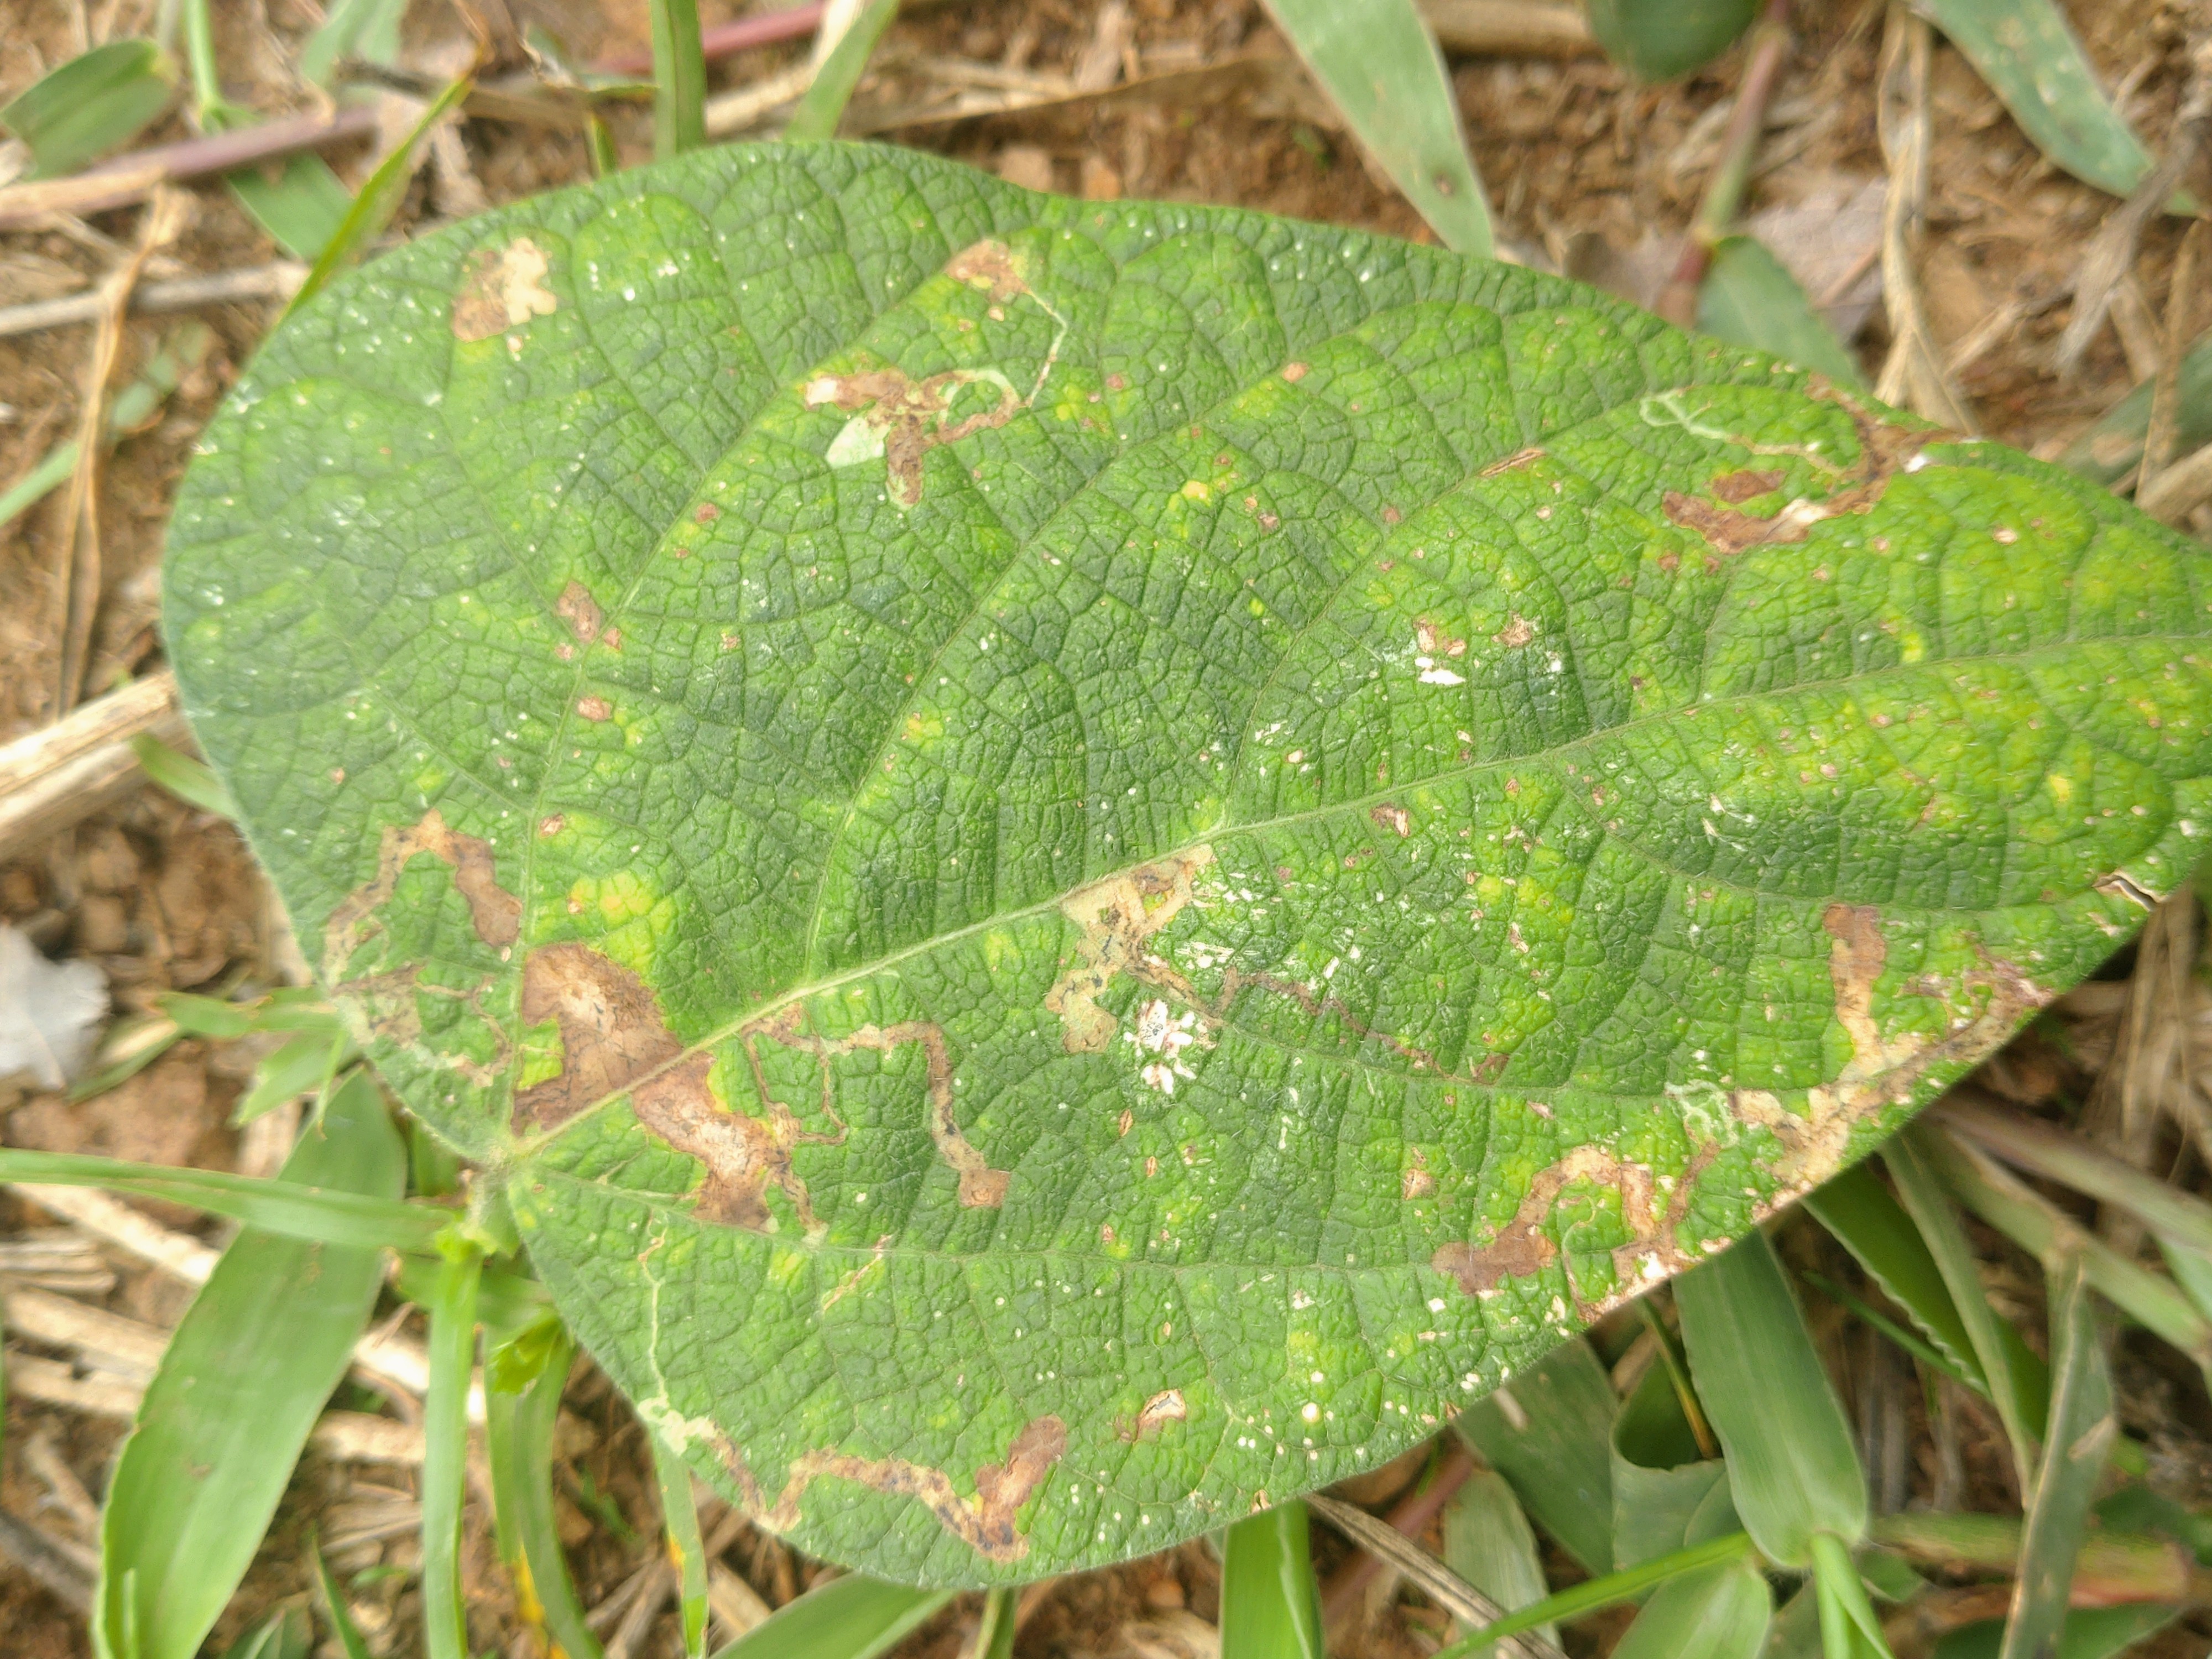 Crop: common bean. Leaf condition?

rust
